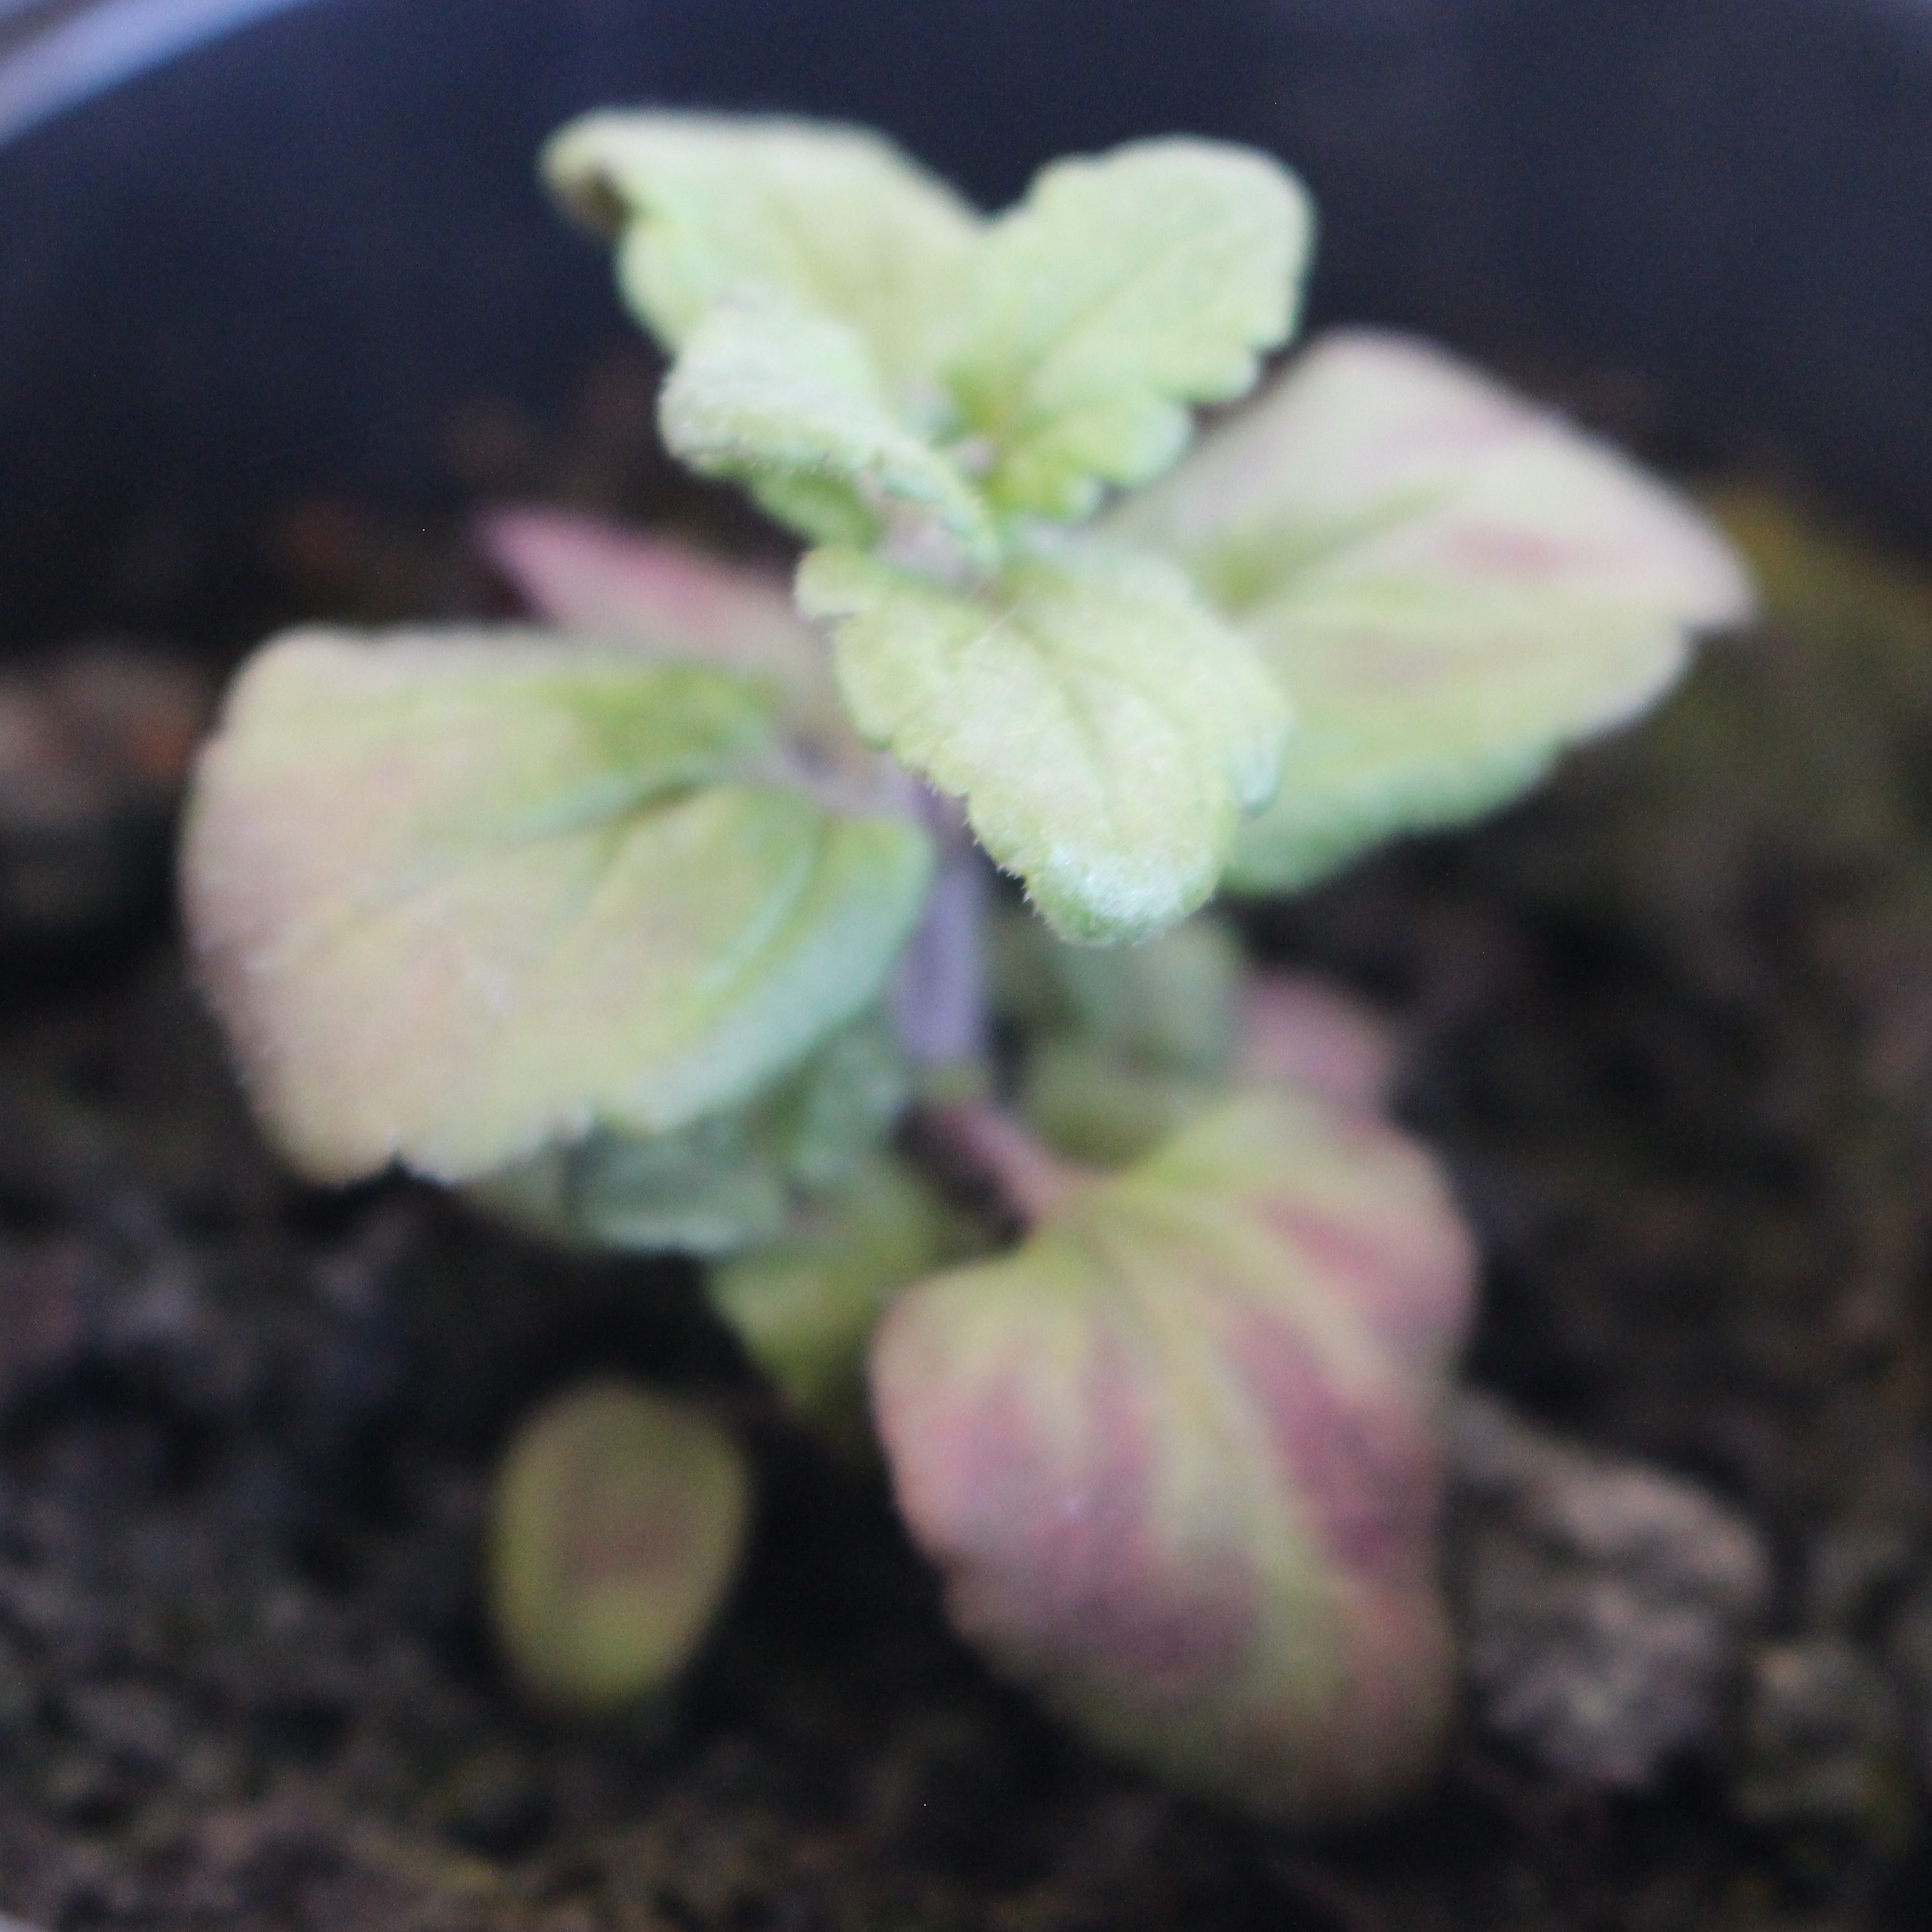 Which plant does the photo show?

Veronica persica
